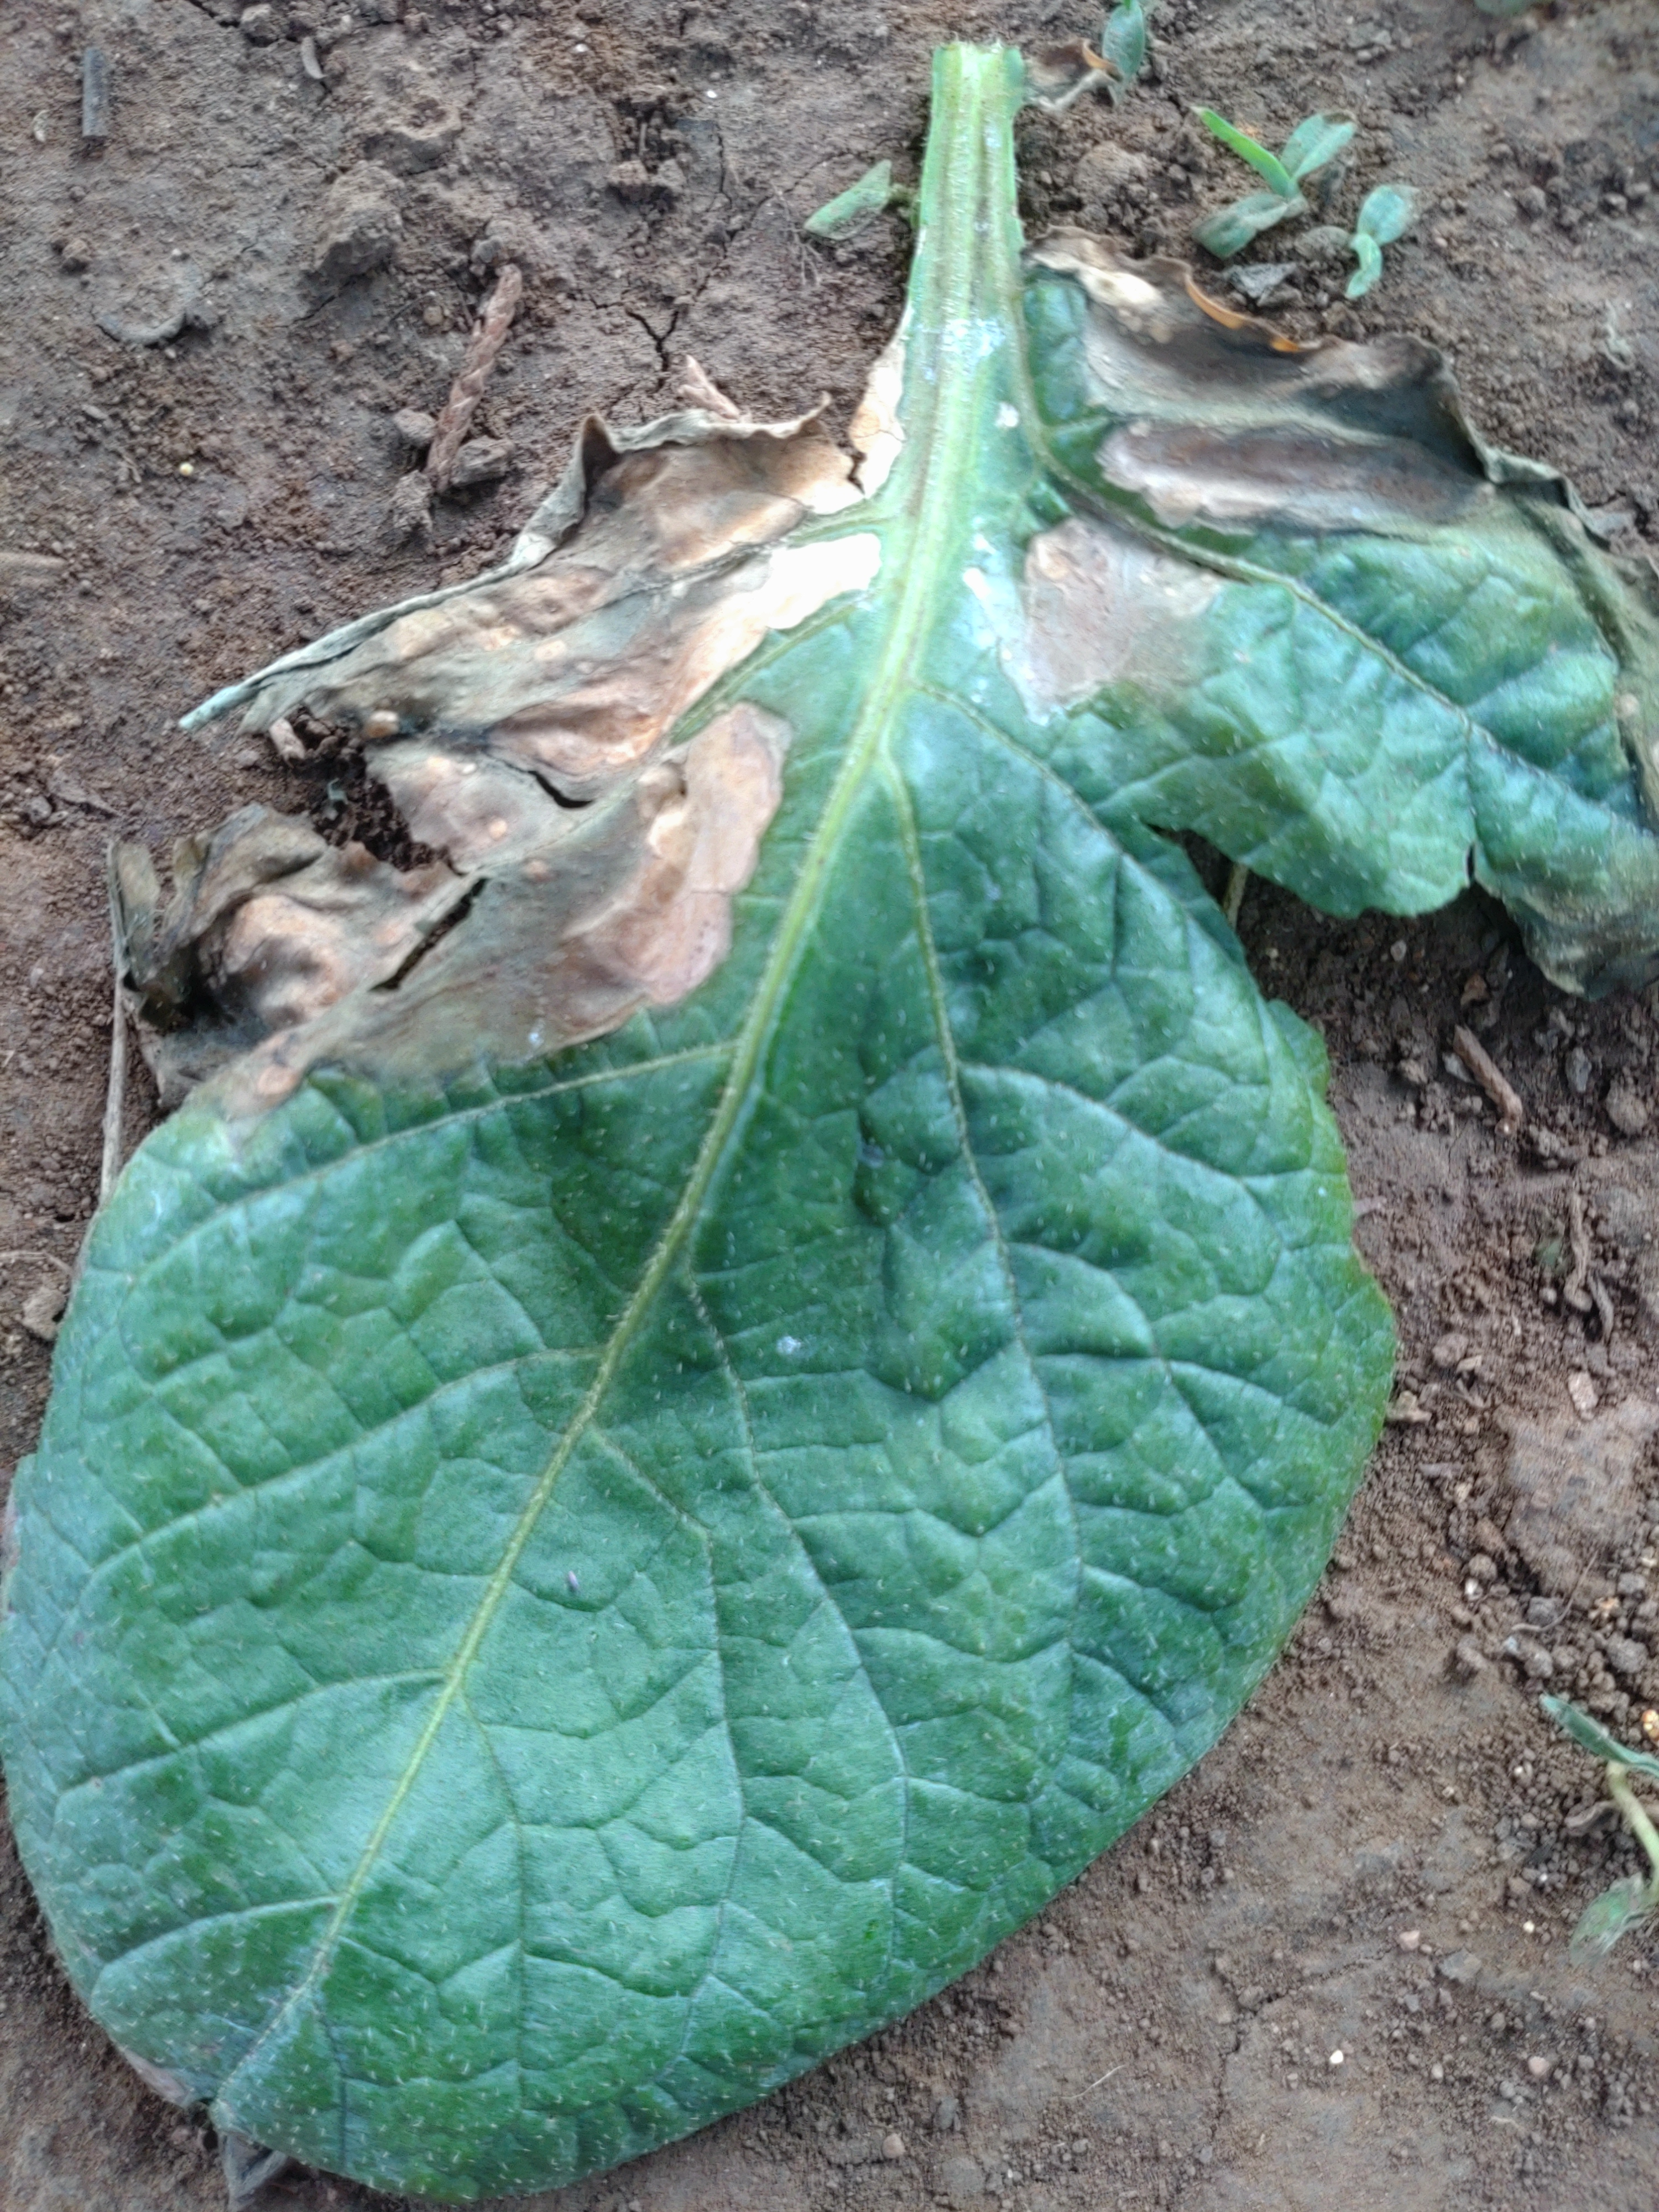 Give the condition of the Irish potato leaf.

early blight
